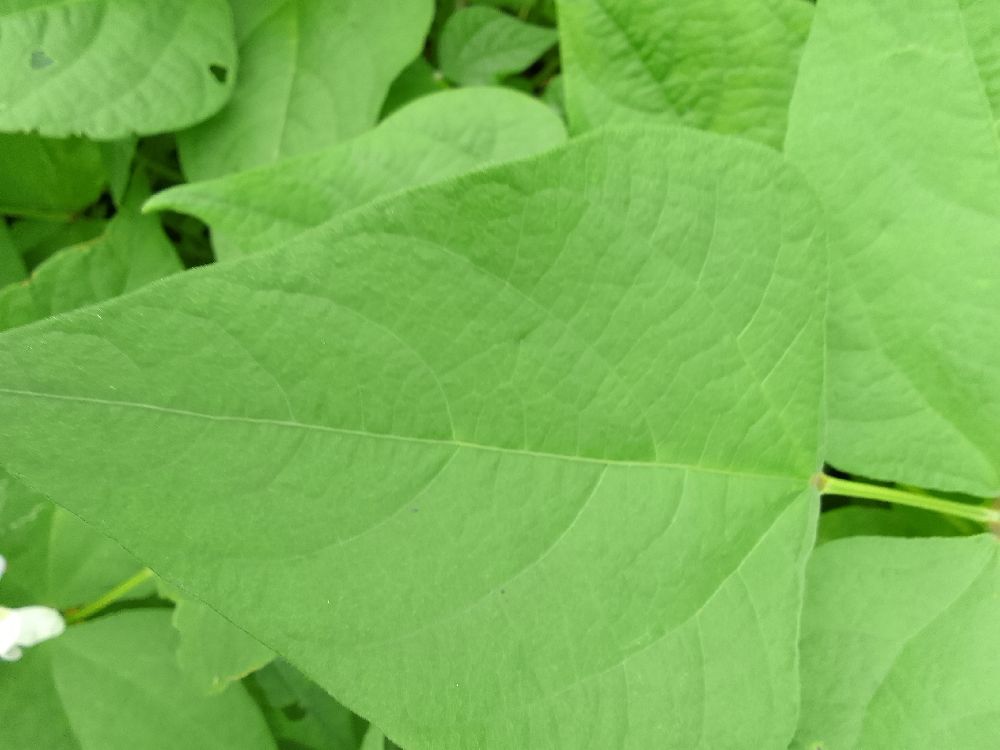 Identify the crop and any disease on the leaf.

common bean, healthy
